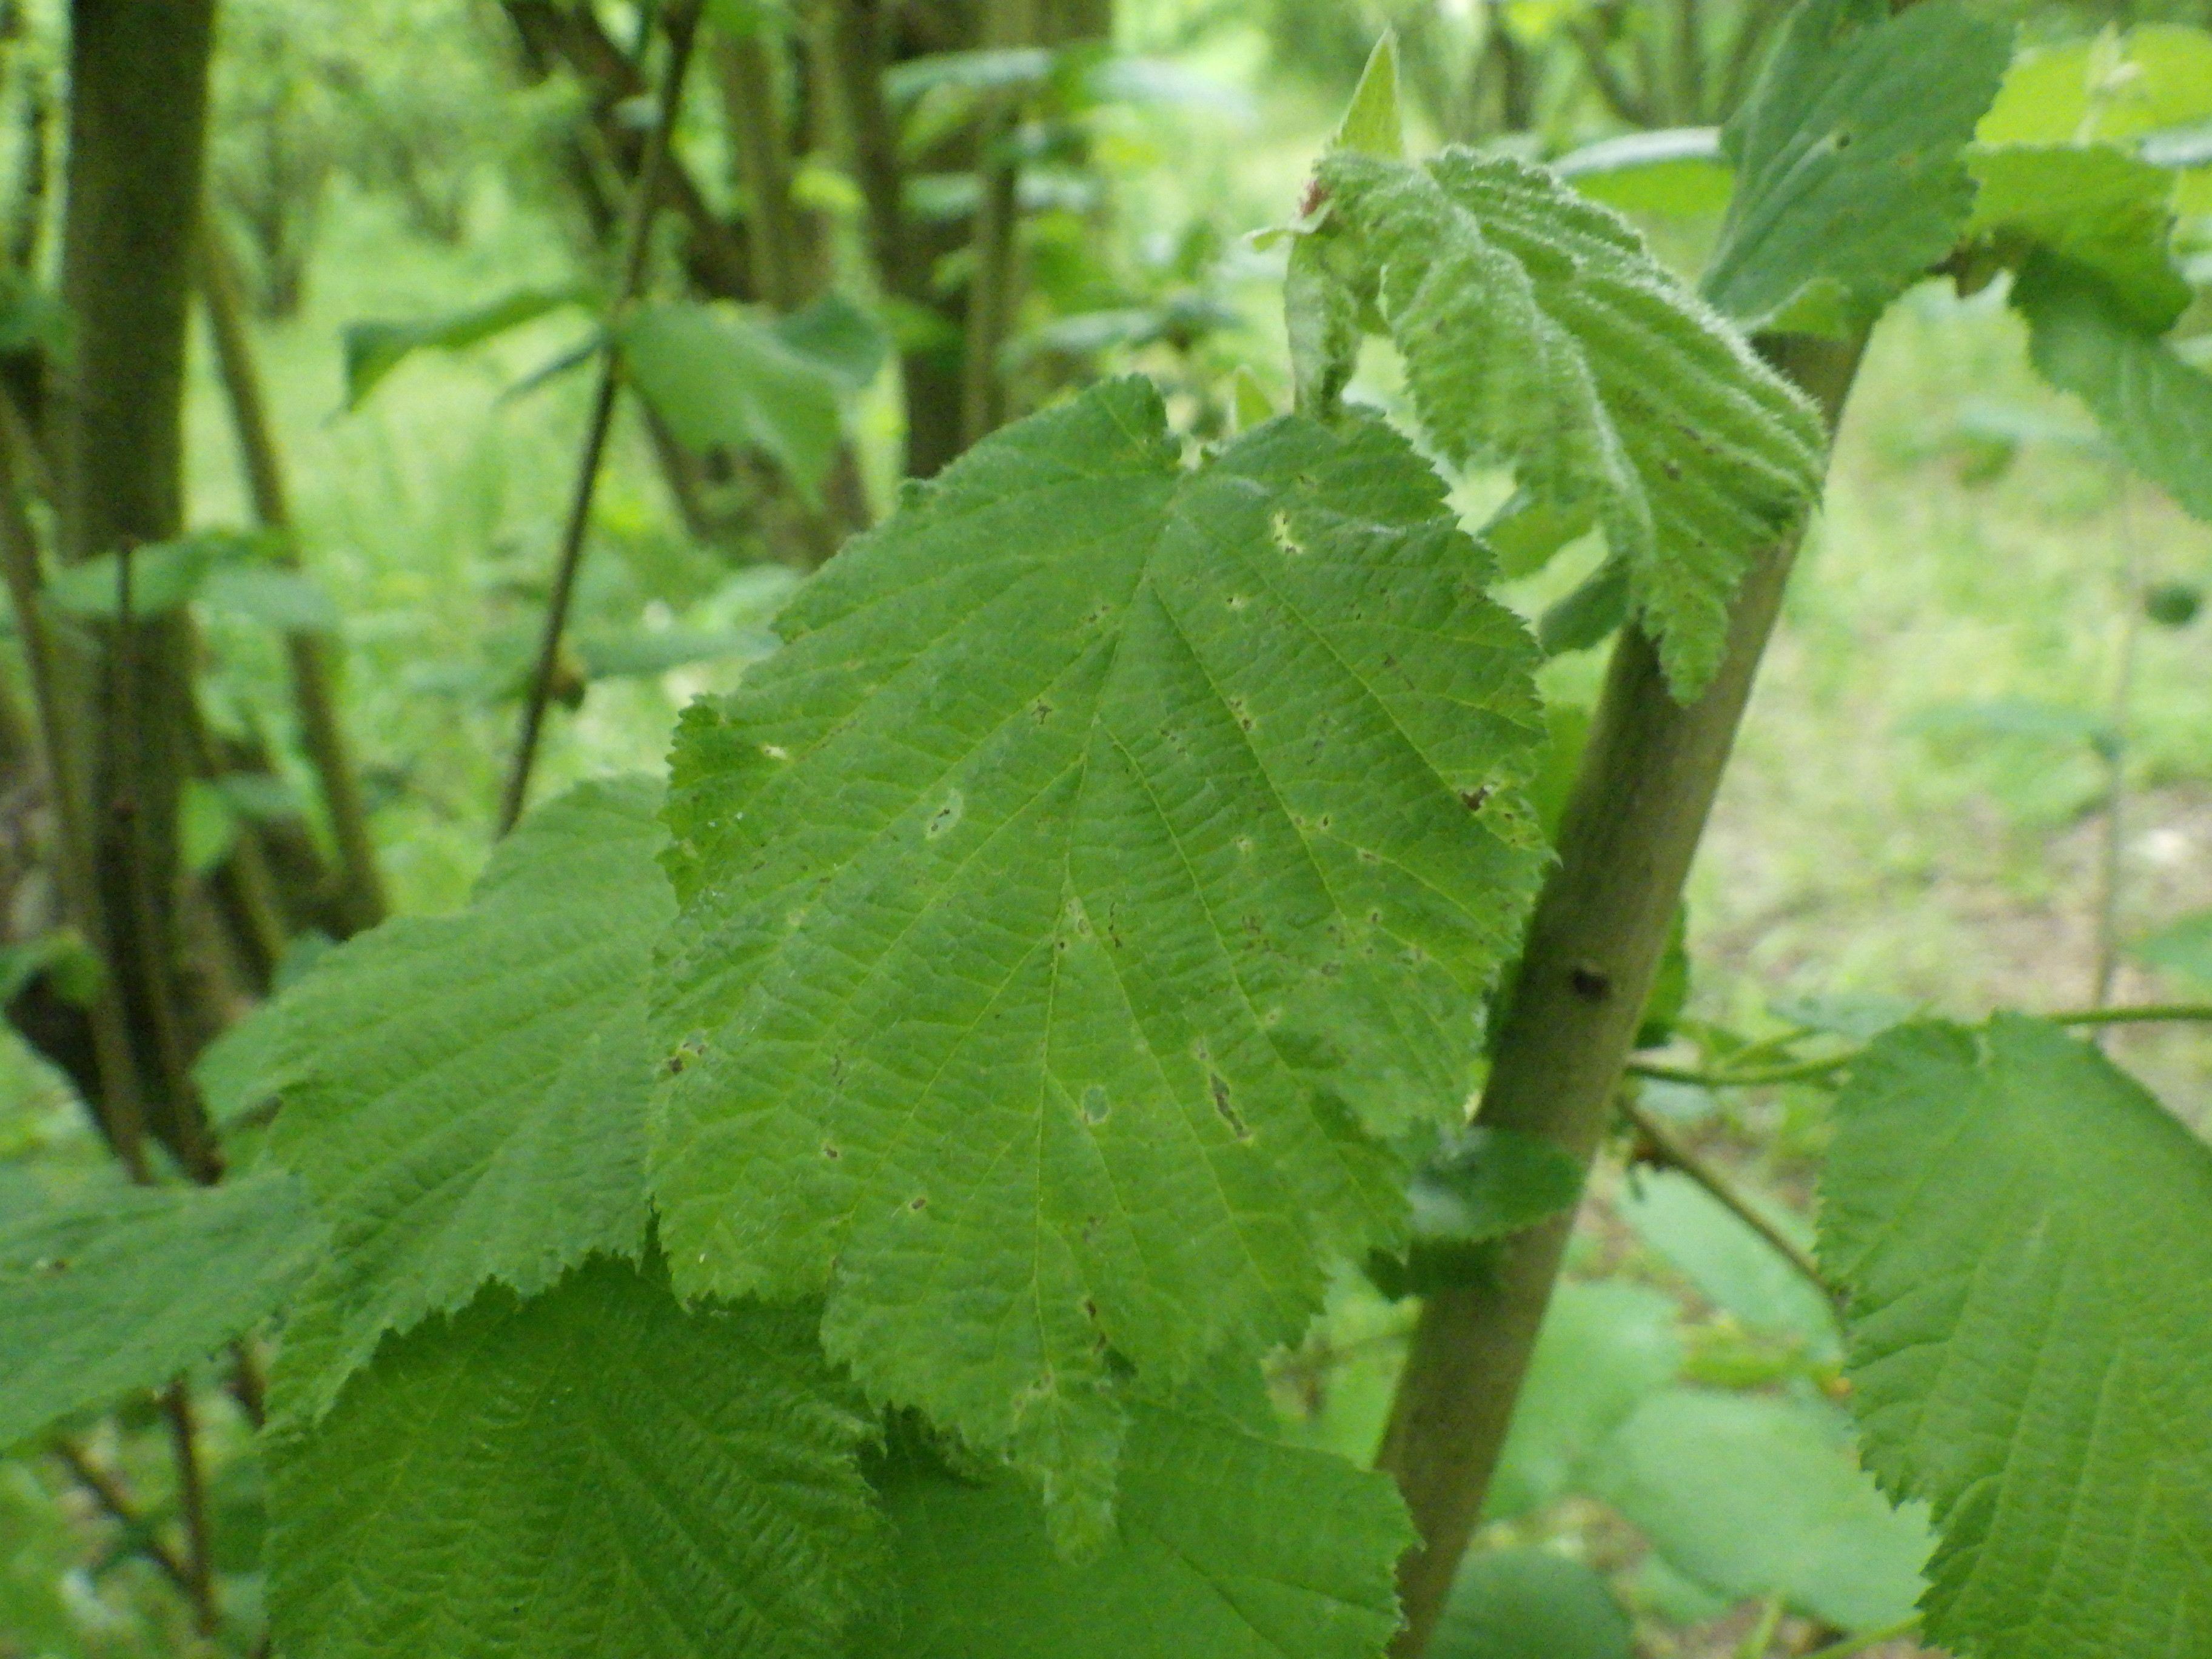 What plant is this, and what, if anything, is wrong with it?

hazel, phytophagous
